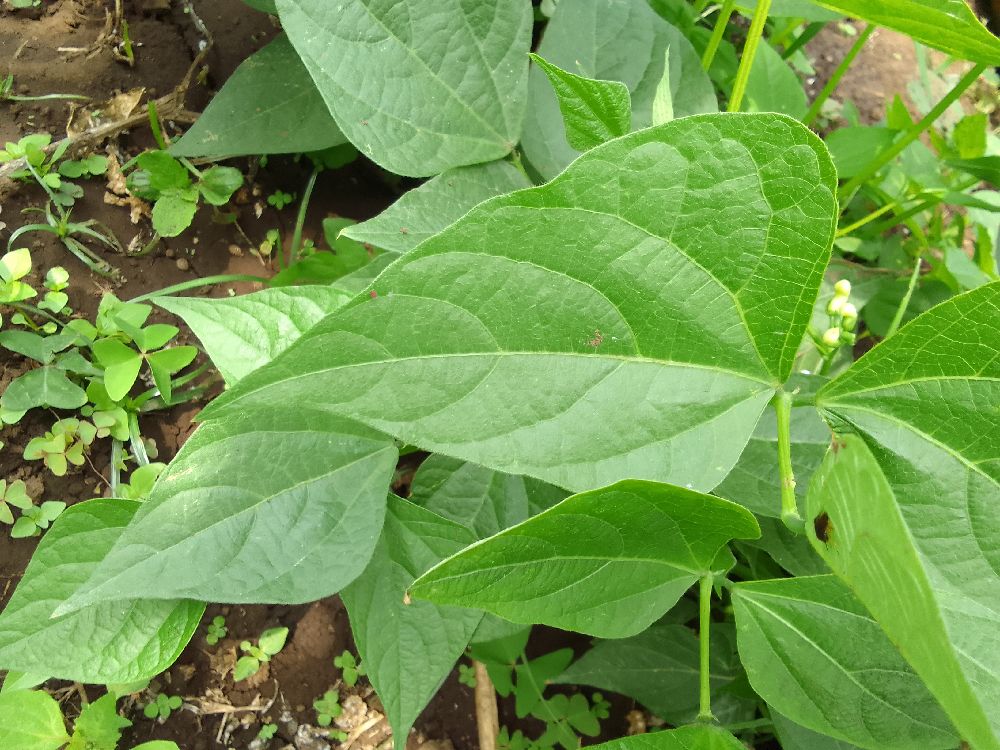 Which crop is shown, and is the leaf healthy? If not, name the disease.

common bean, healthy
